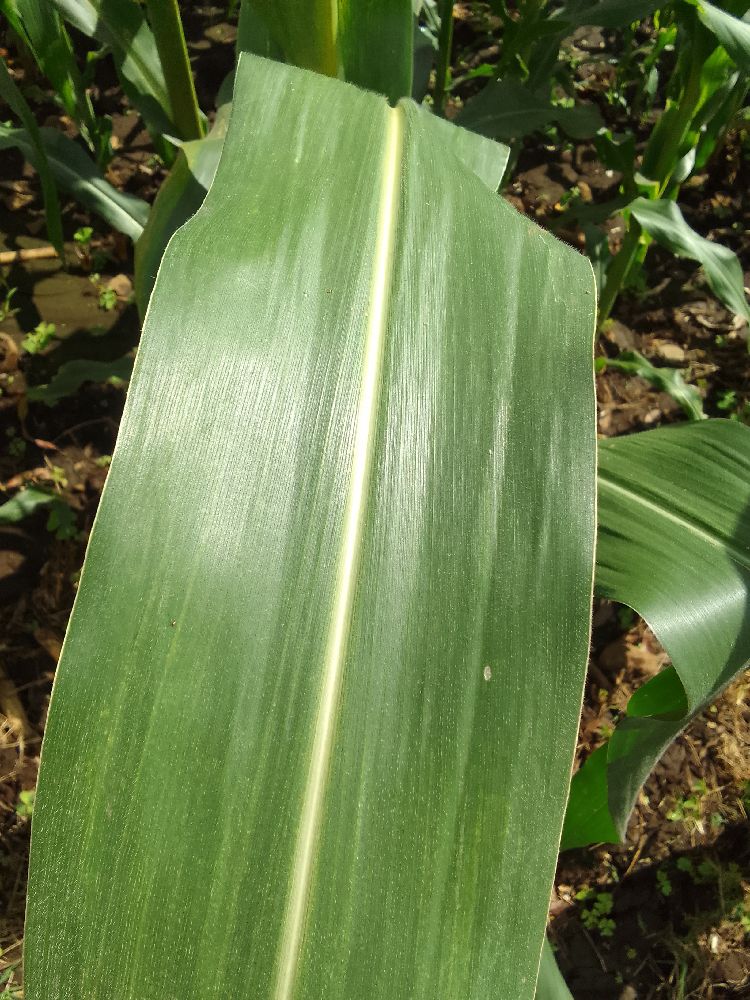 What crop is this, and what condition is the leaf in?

maize, healthy
